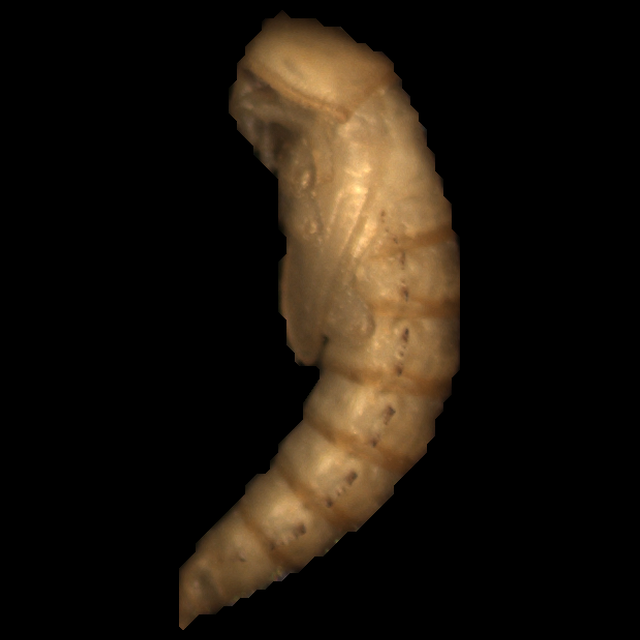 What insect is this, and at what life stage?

mealworm pupa
